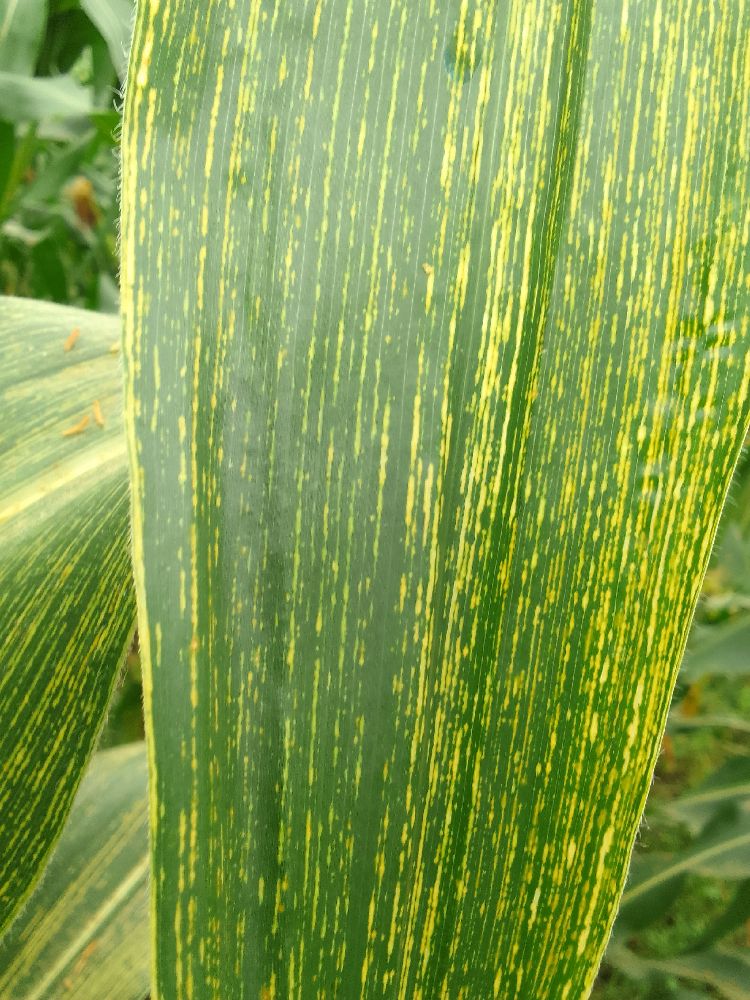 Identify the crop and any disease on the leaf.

maize, maize streak virus
